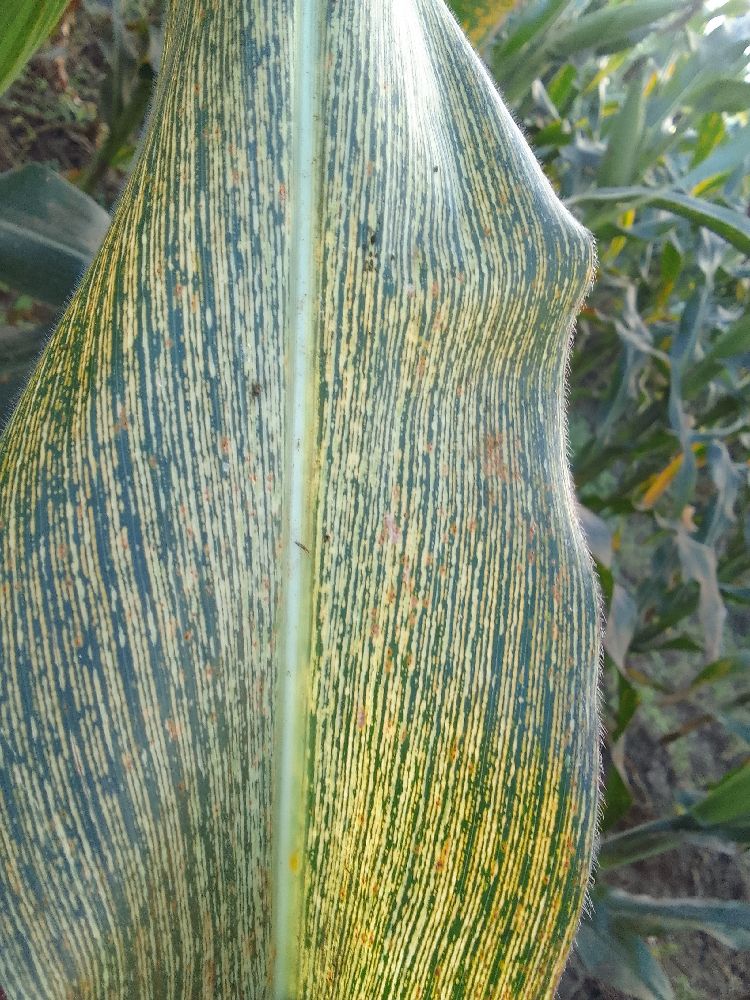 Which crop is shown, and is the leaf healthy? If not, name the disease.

maize, maize streak virus
